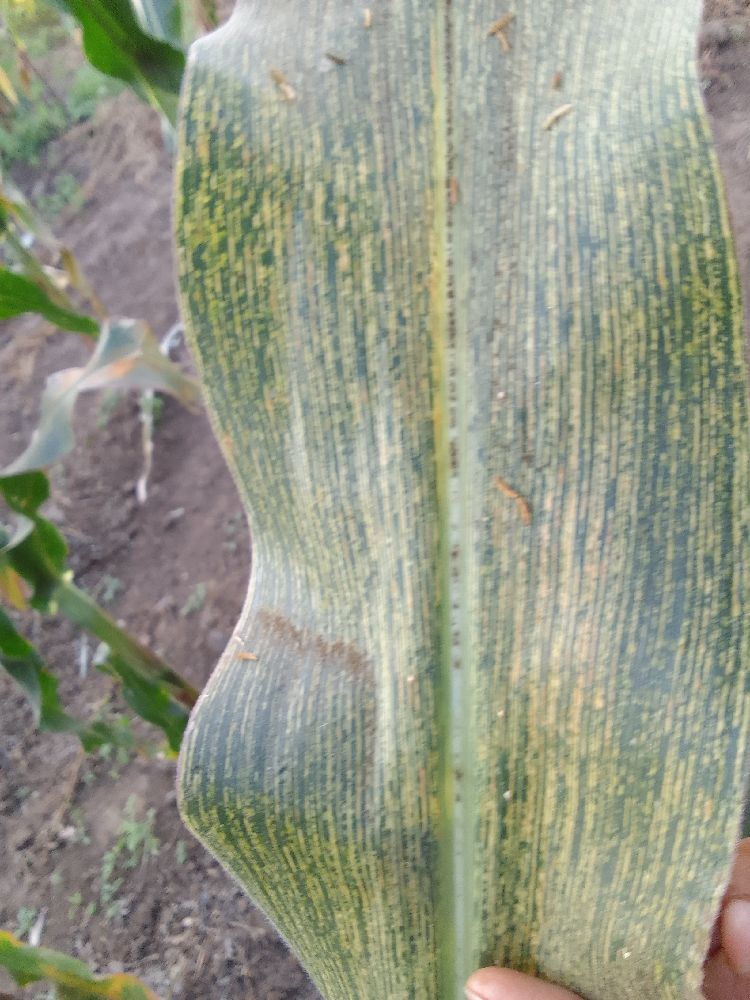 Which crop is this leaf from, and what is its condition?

maize, maize streak virus
